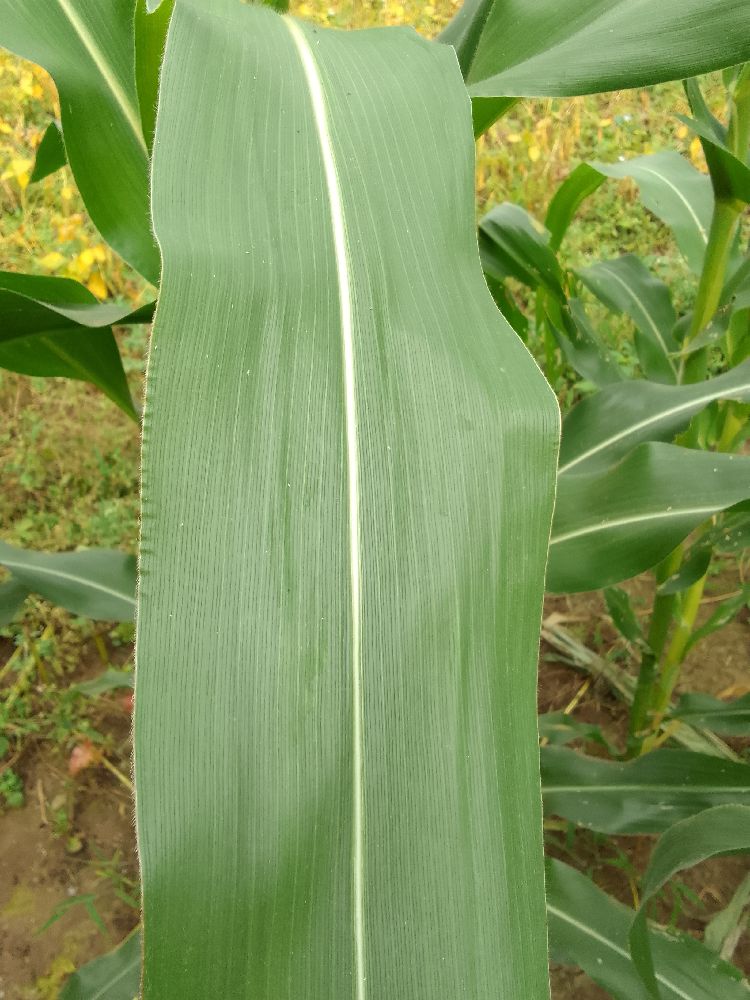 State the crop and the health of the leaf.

maize, healthy
